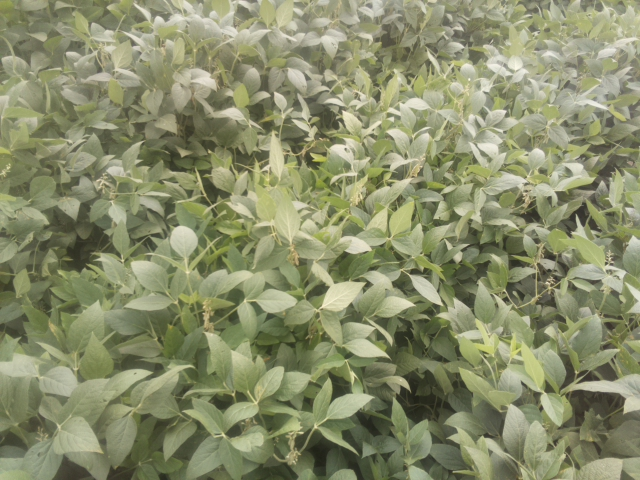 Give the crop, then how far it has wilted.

soybean, slight leaflet or petiole turgor loss in upper canopy
